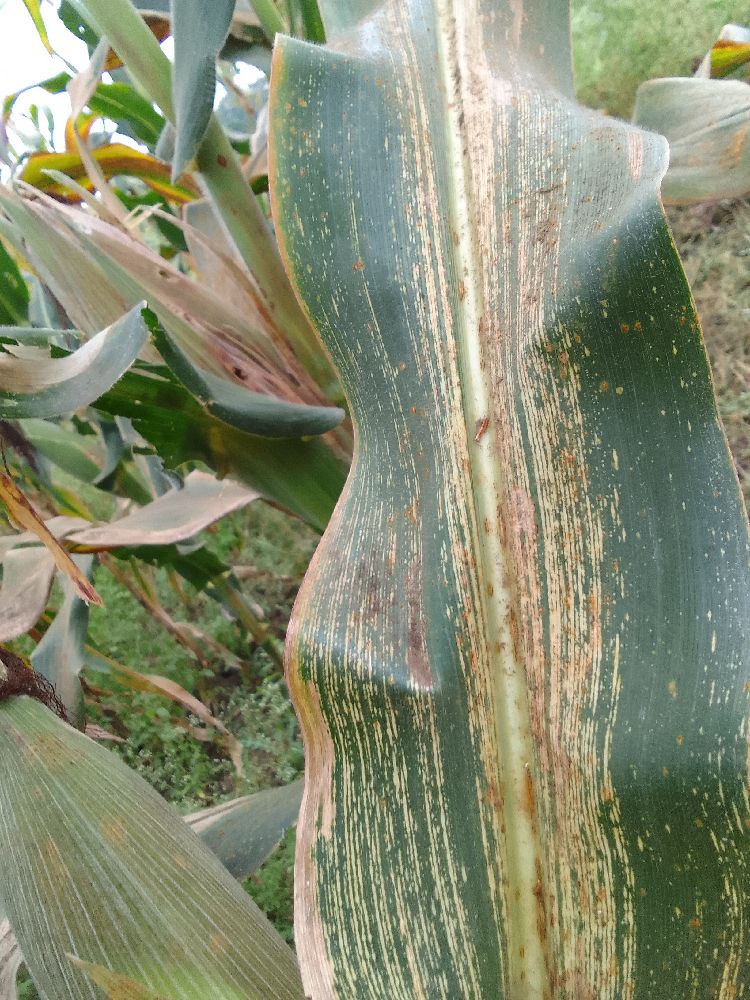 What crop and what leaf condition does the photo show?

maize, maize streak virus
